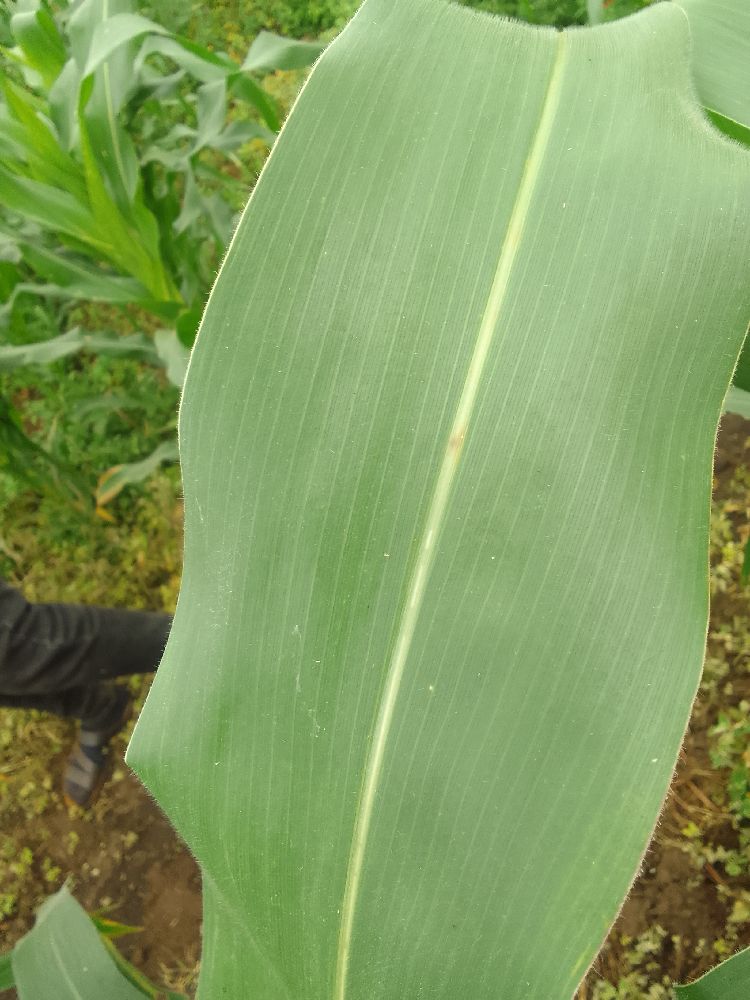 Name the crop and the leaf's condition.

maize, healthy
